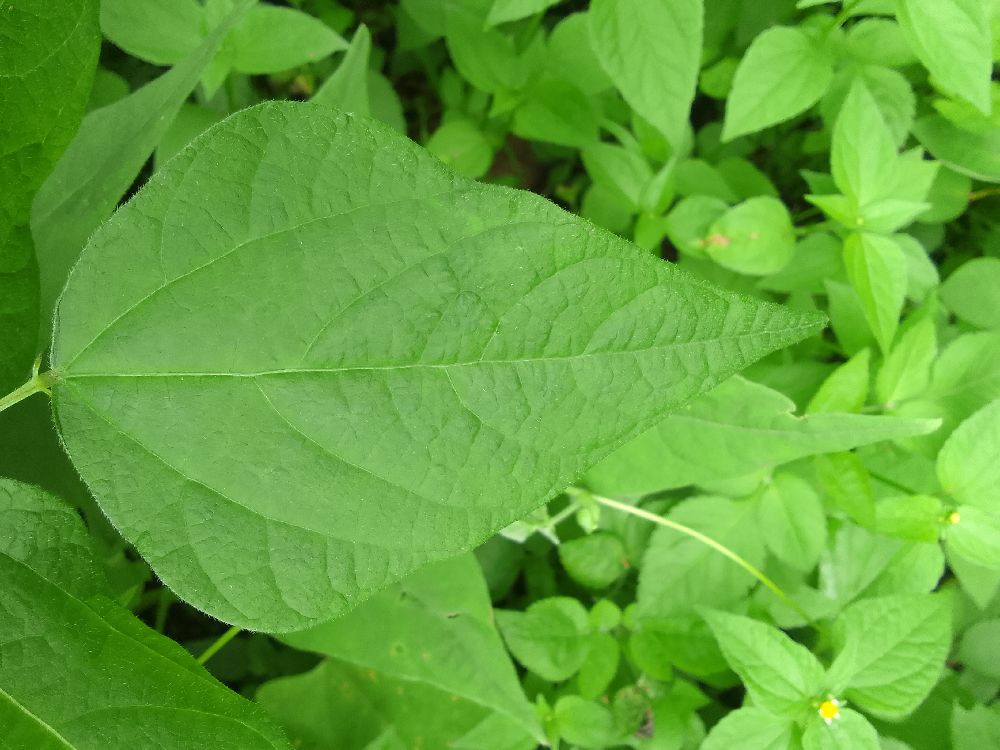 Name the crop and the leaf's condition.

common bean, healthy
